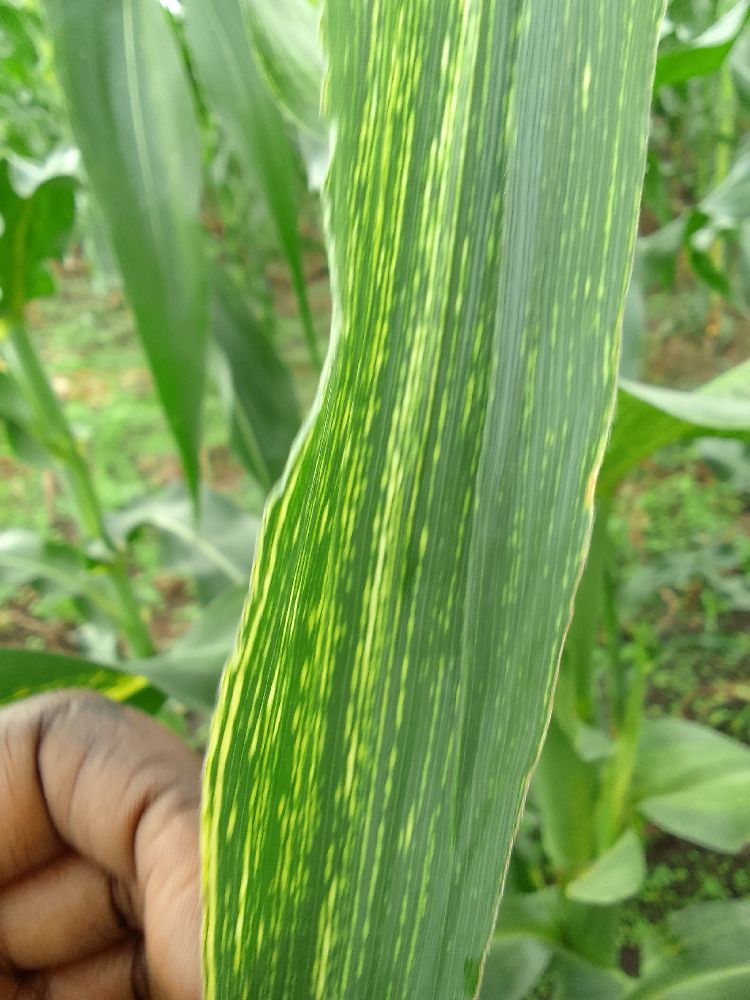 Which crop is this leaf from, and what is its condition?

maize, maize streak virus
